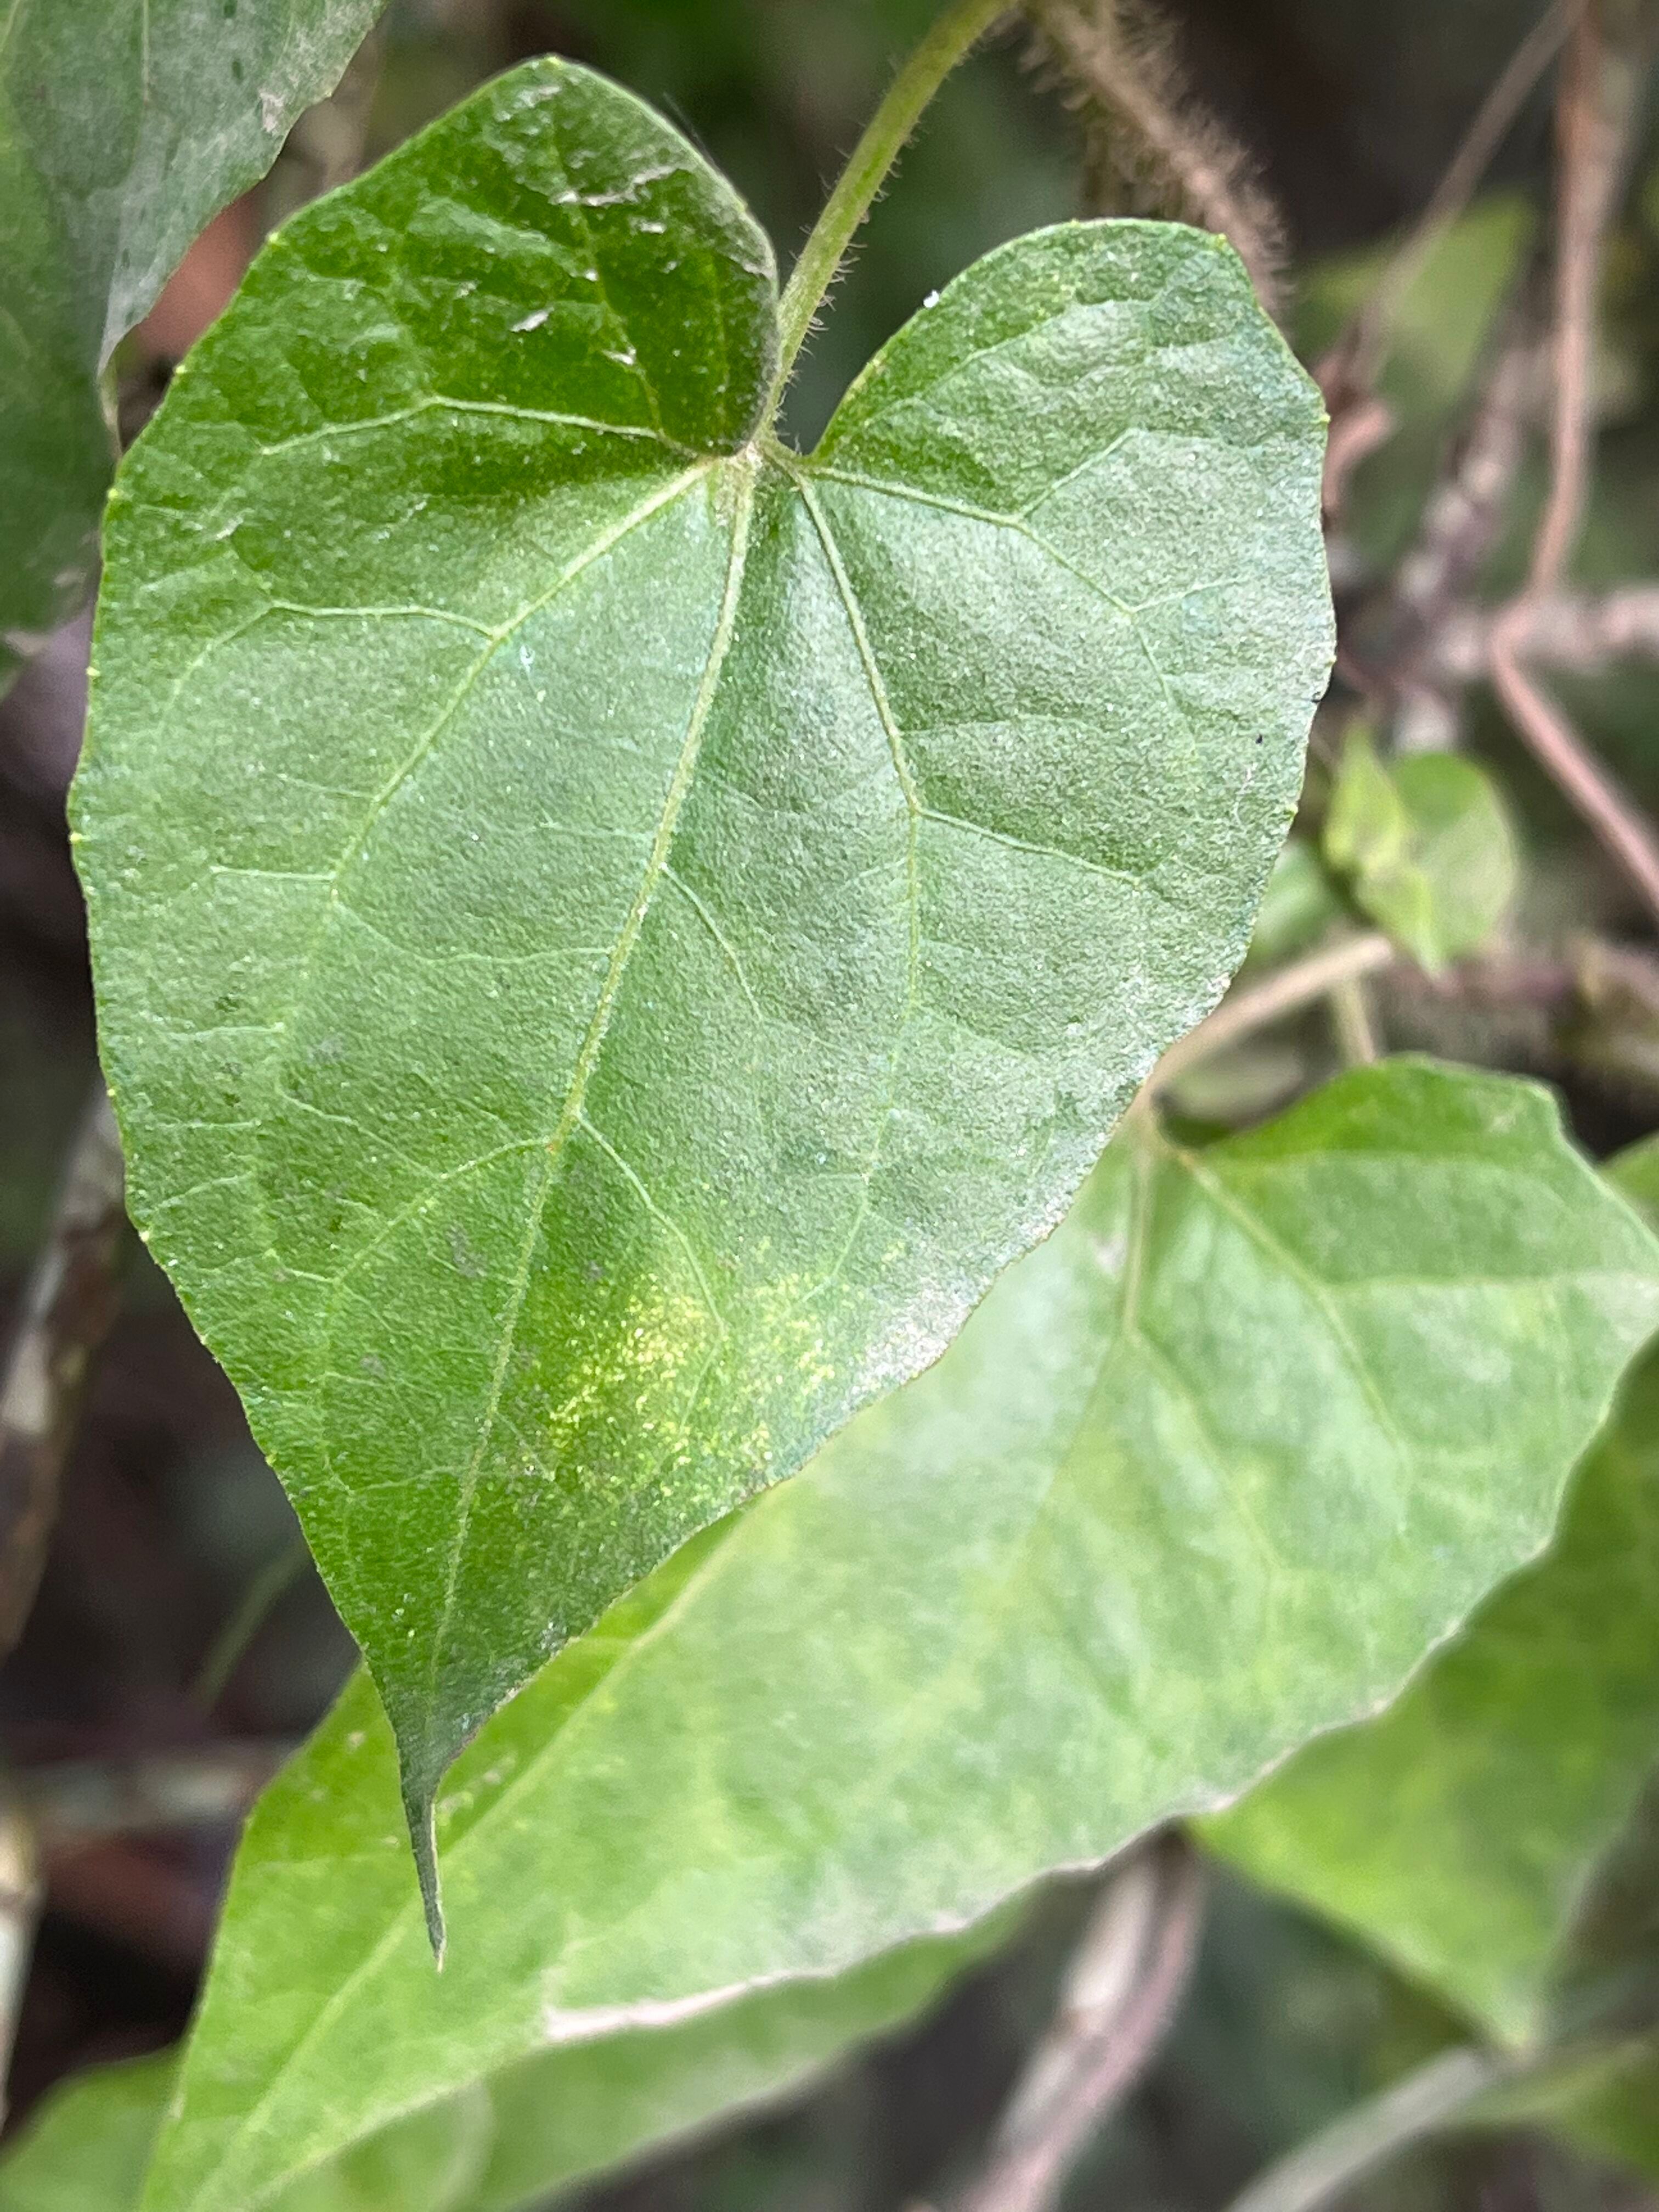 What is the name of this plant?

bitter vine
